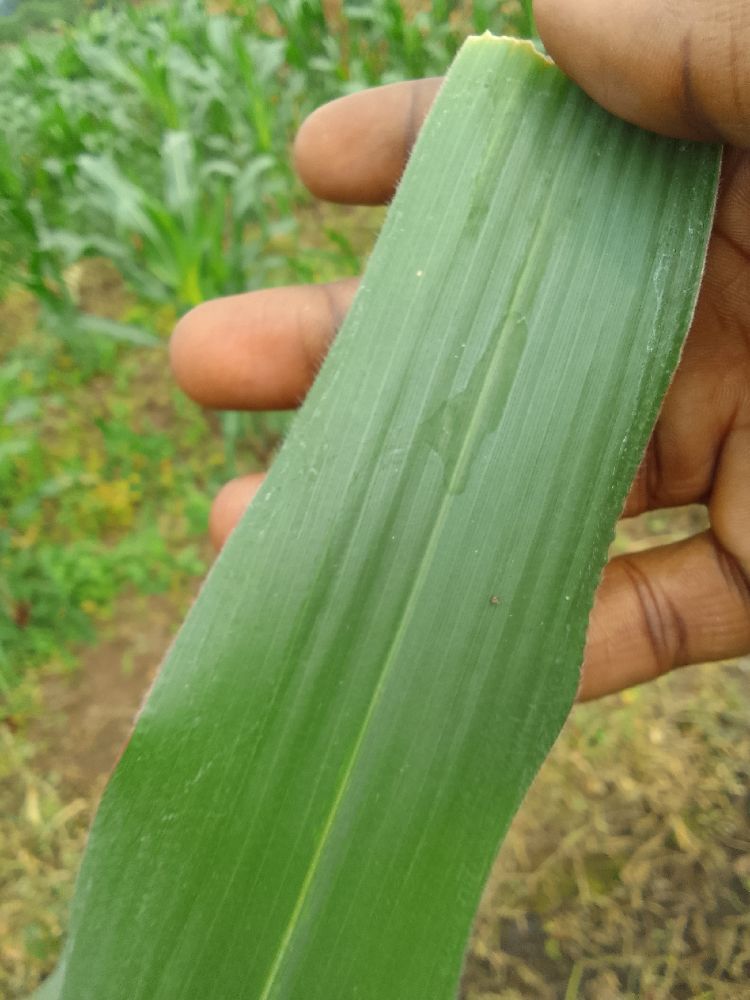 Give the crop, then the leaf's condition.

maize, healthy
